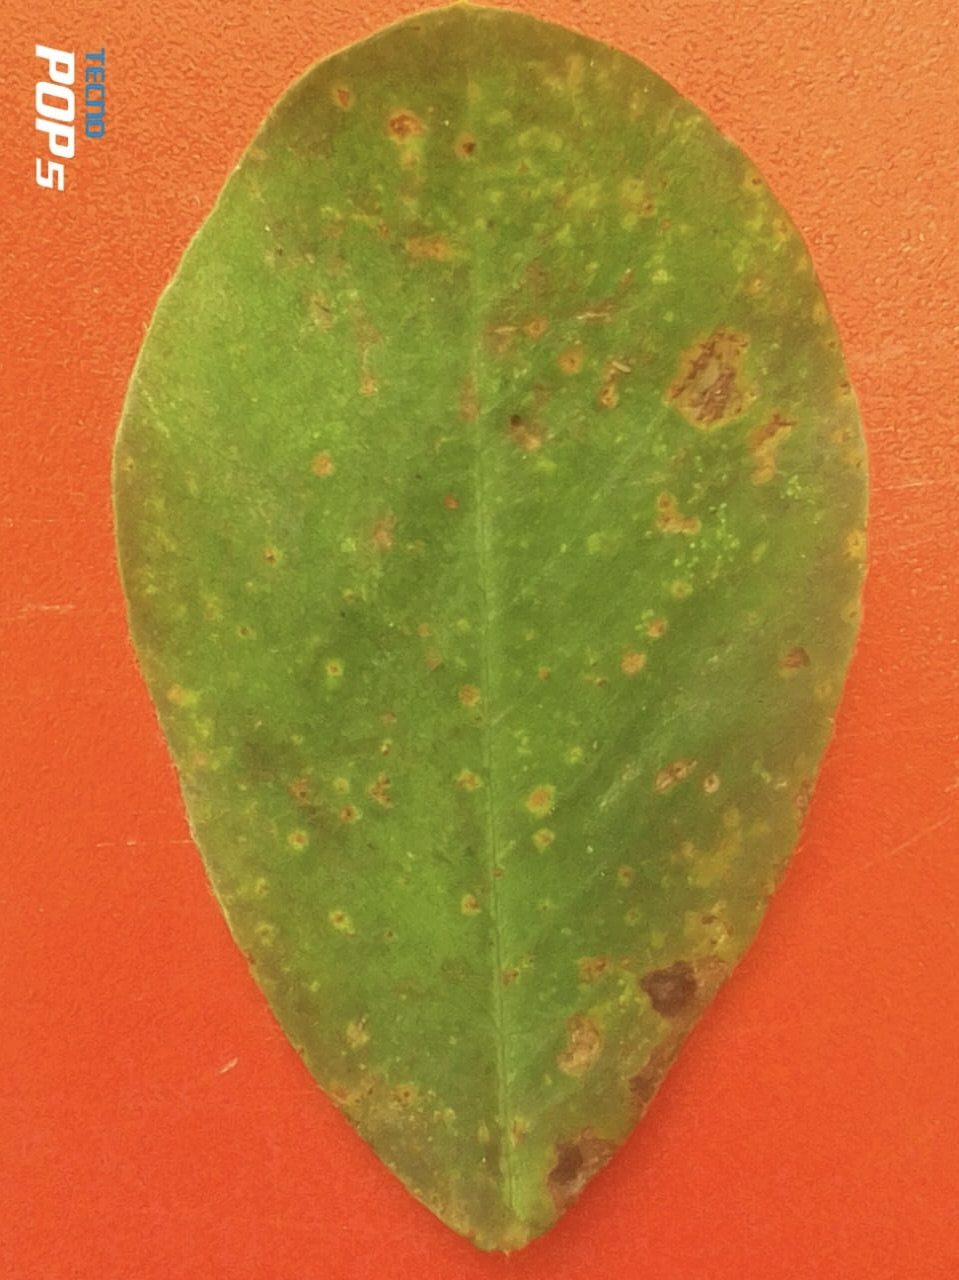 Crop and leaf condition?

peanut, passalora arachidicola
